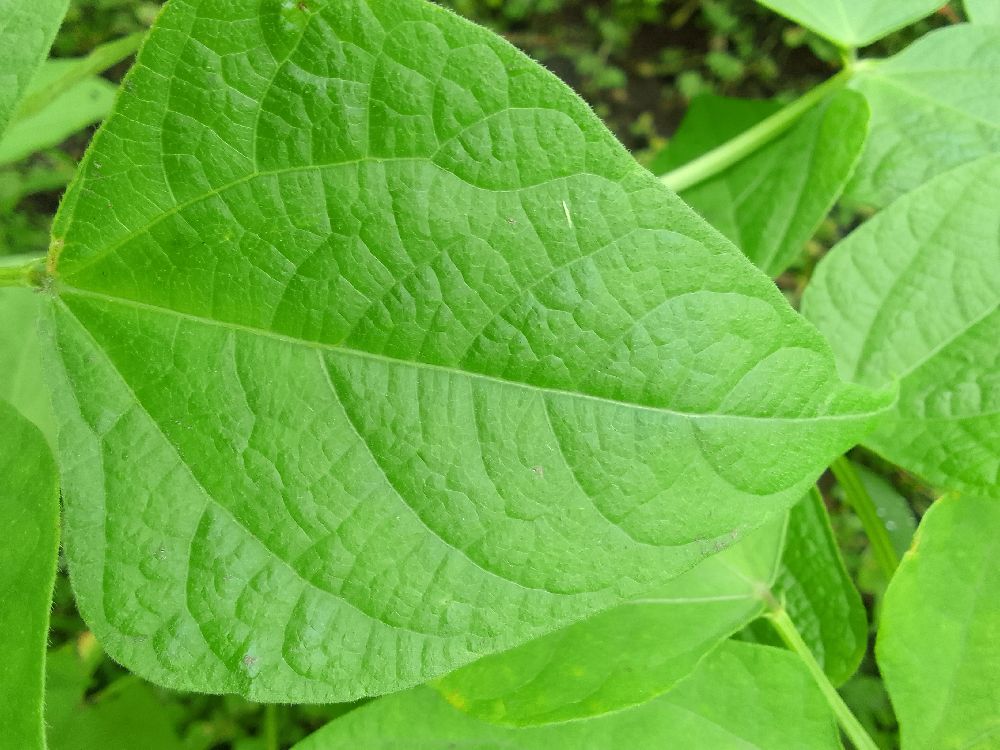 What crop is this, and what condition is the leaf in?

common bean, healthy
